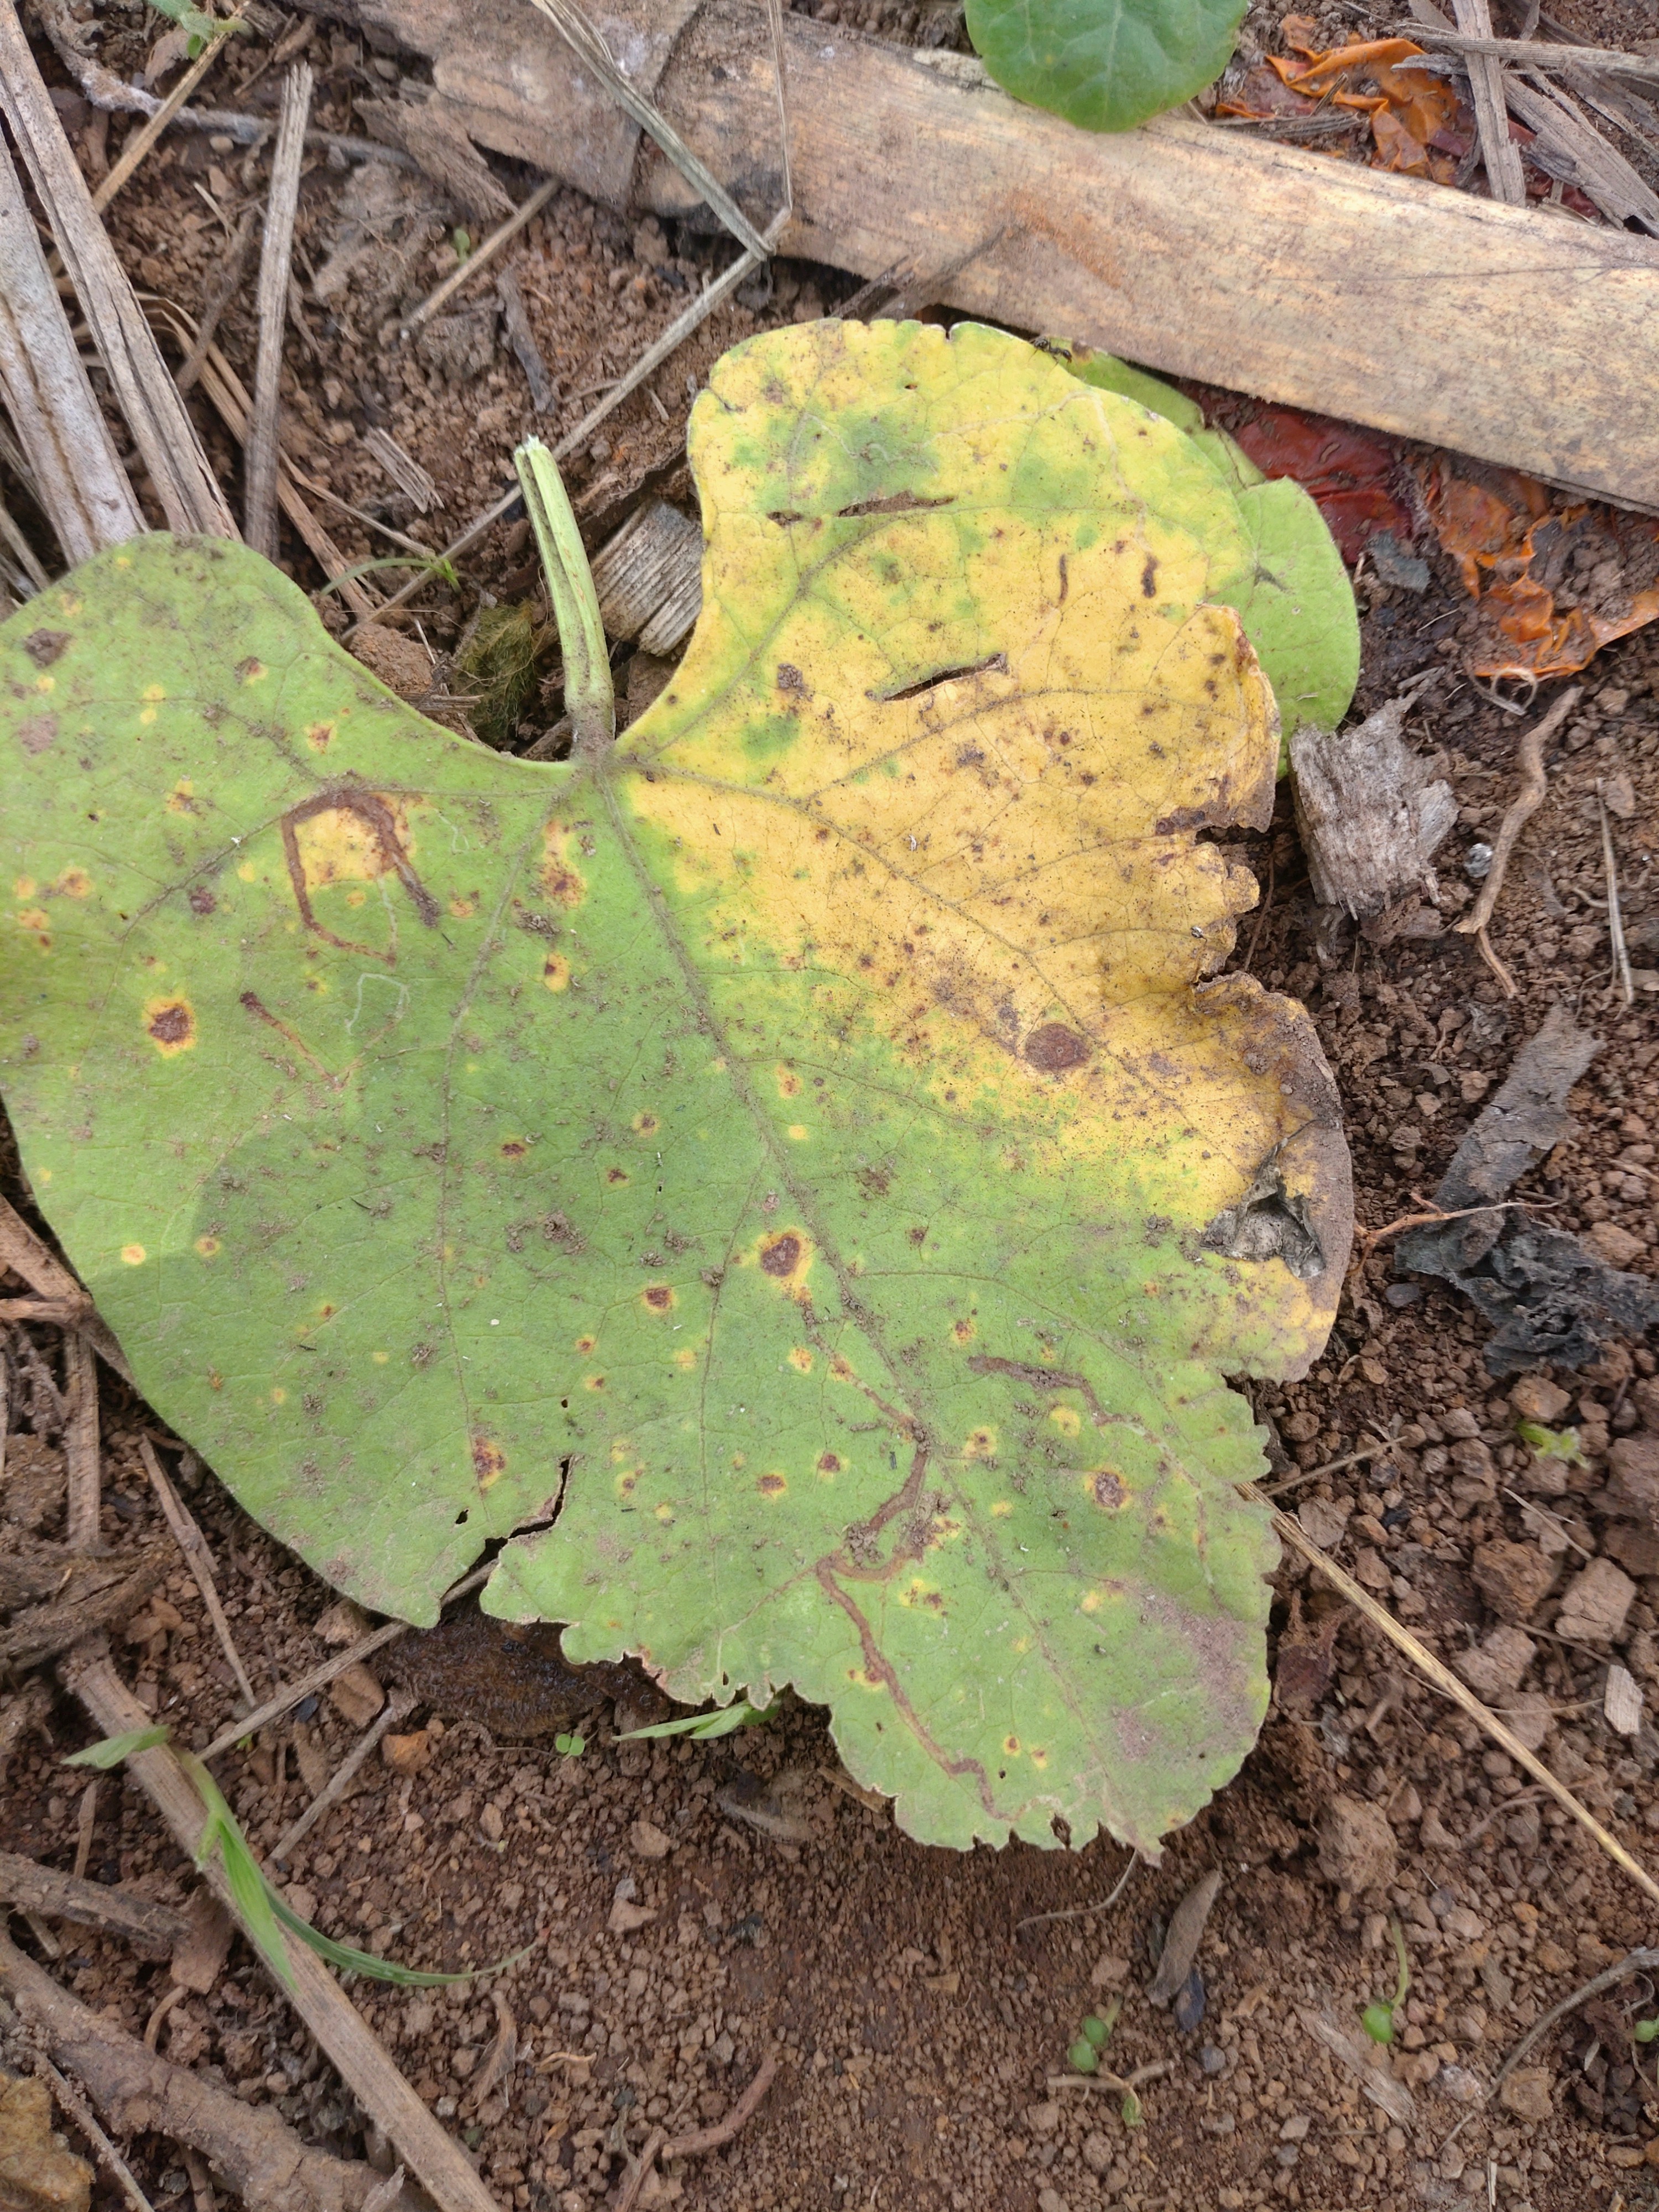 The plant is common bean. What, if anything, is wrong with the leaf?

rust
